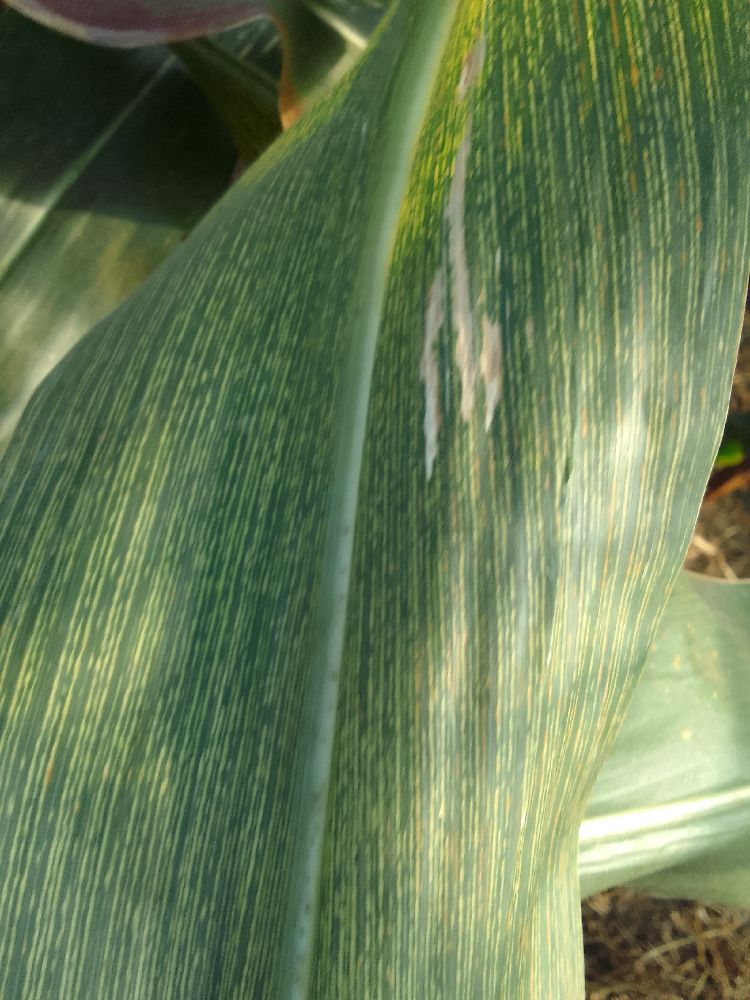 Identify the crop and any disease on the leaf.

maize, maize streak virus
